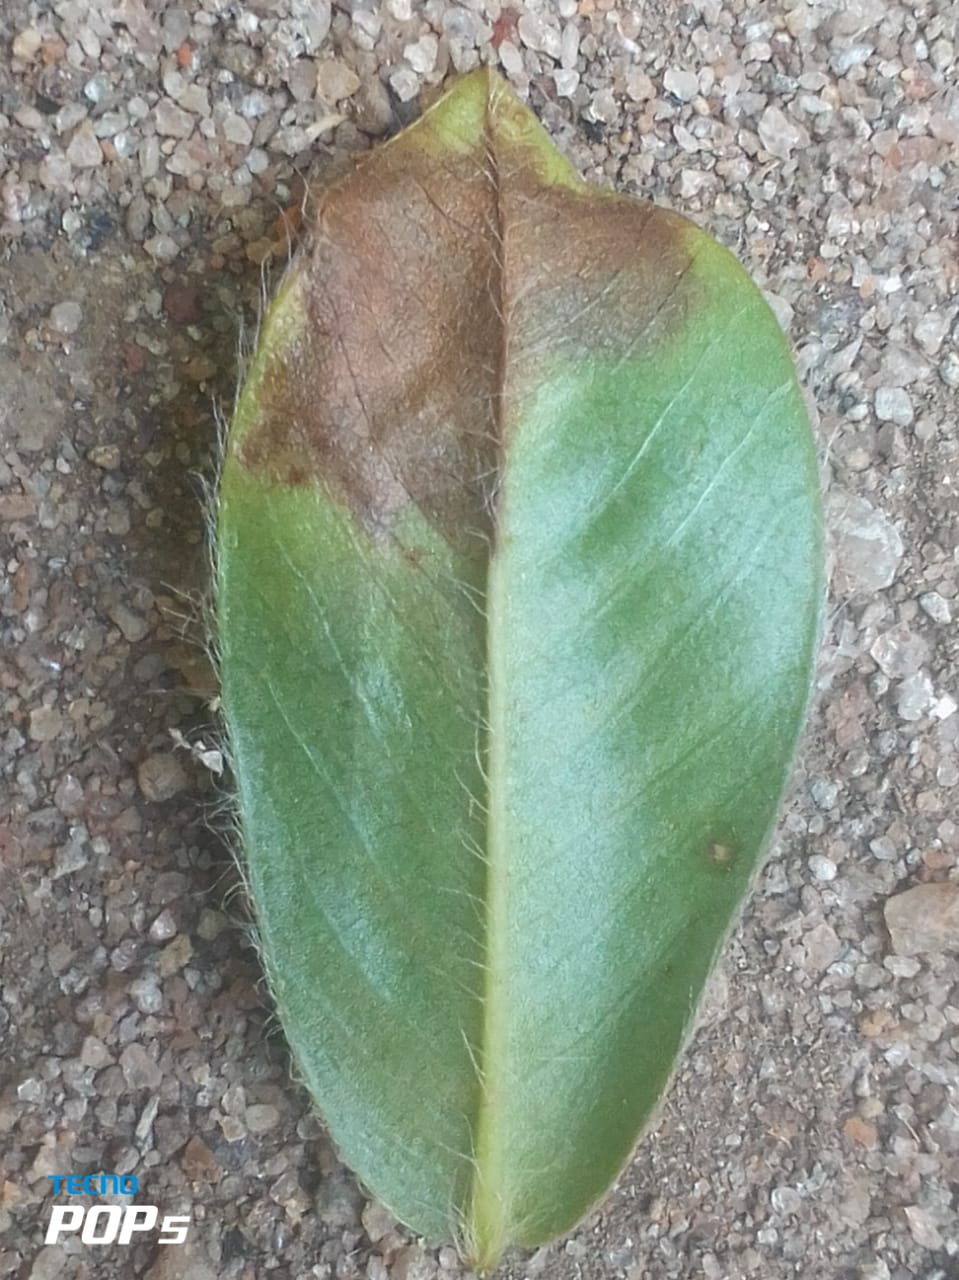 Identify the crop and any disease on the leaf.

peanut, phoma arachidicola
